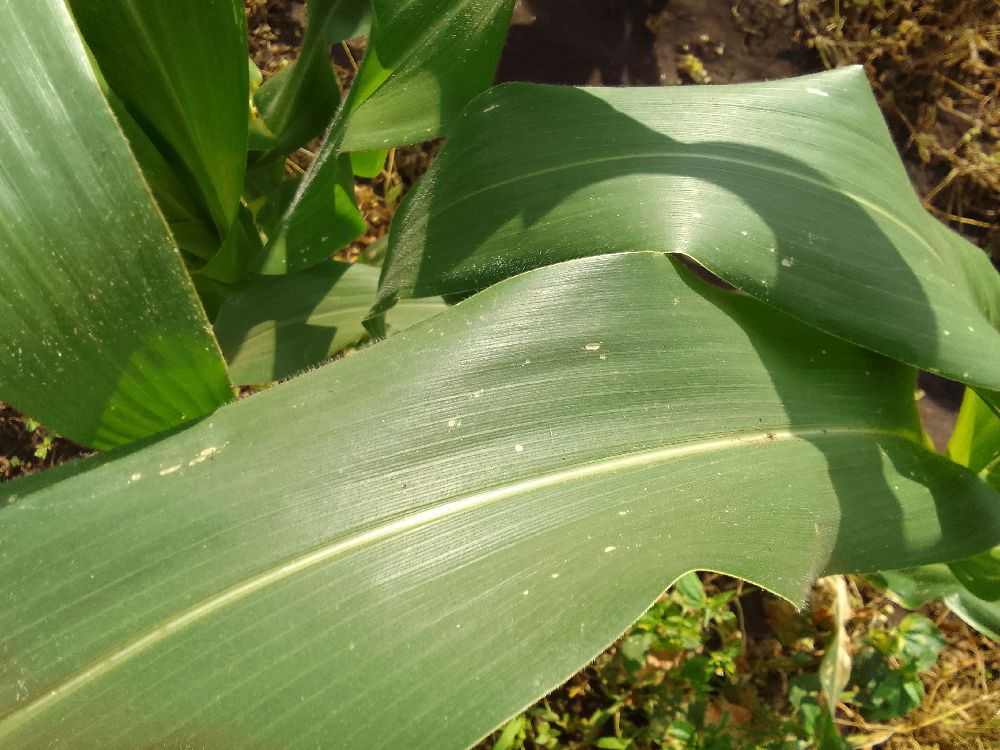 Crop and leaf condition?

maize, healthy
